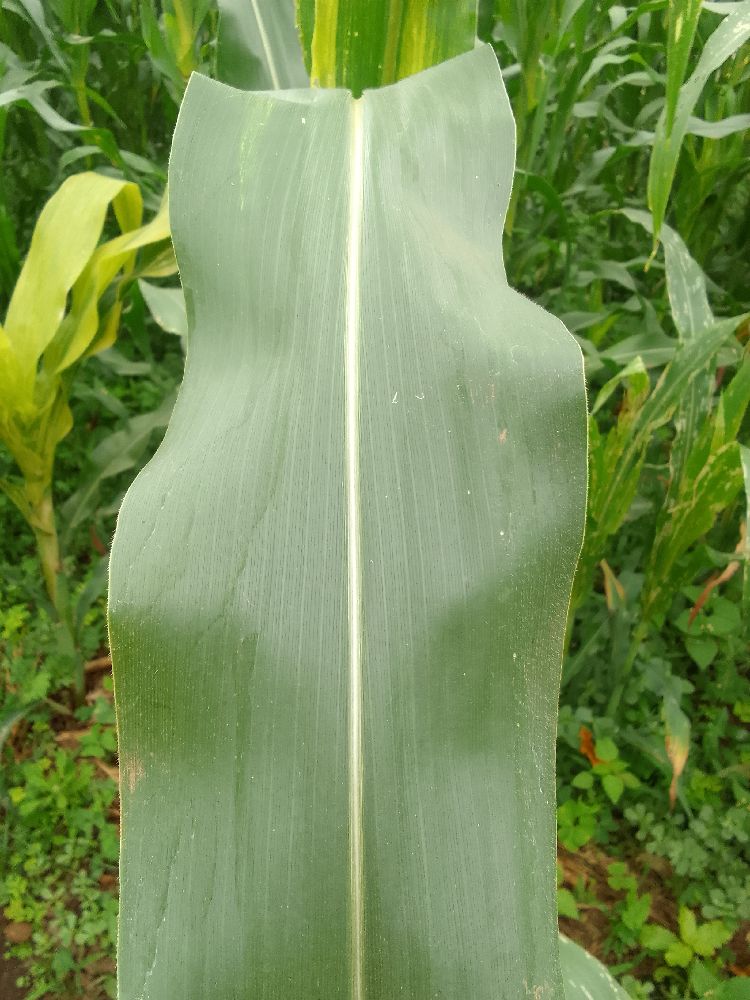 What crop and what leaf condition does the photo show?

maize, healthy
